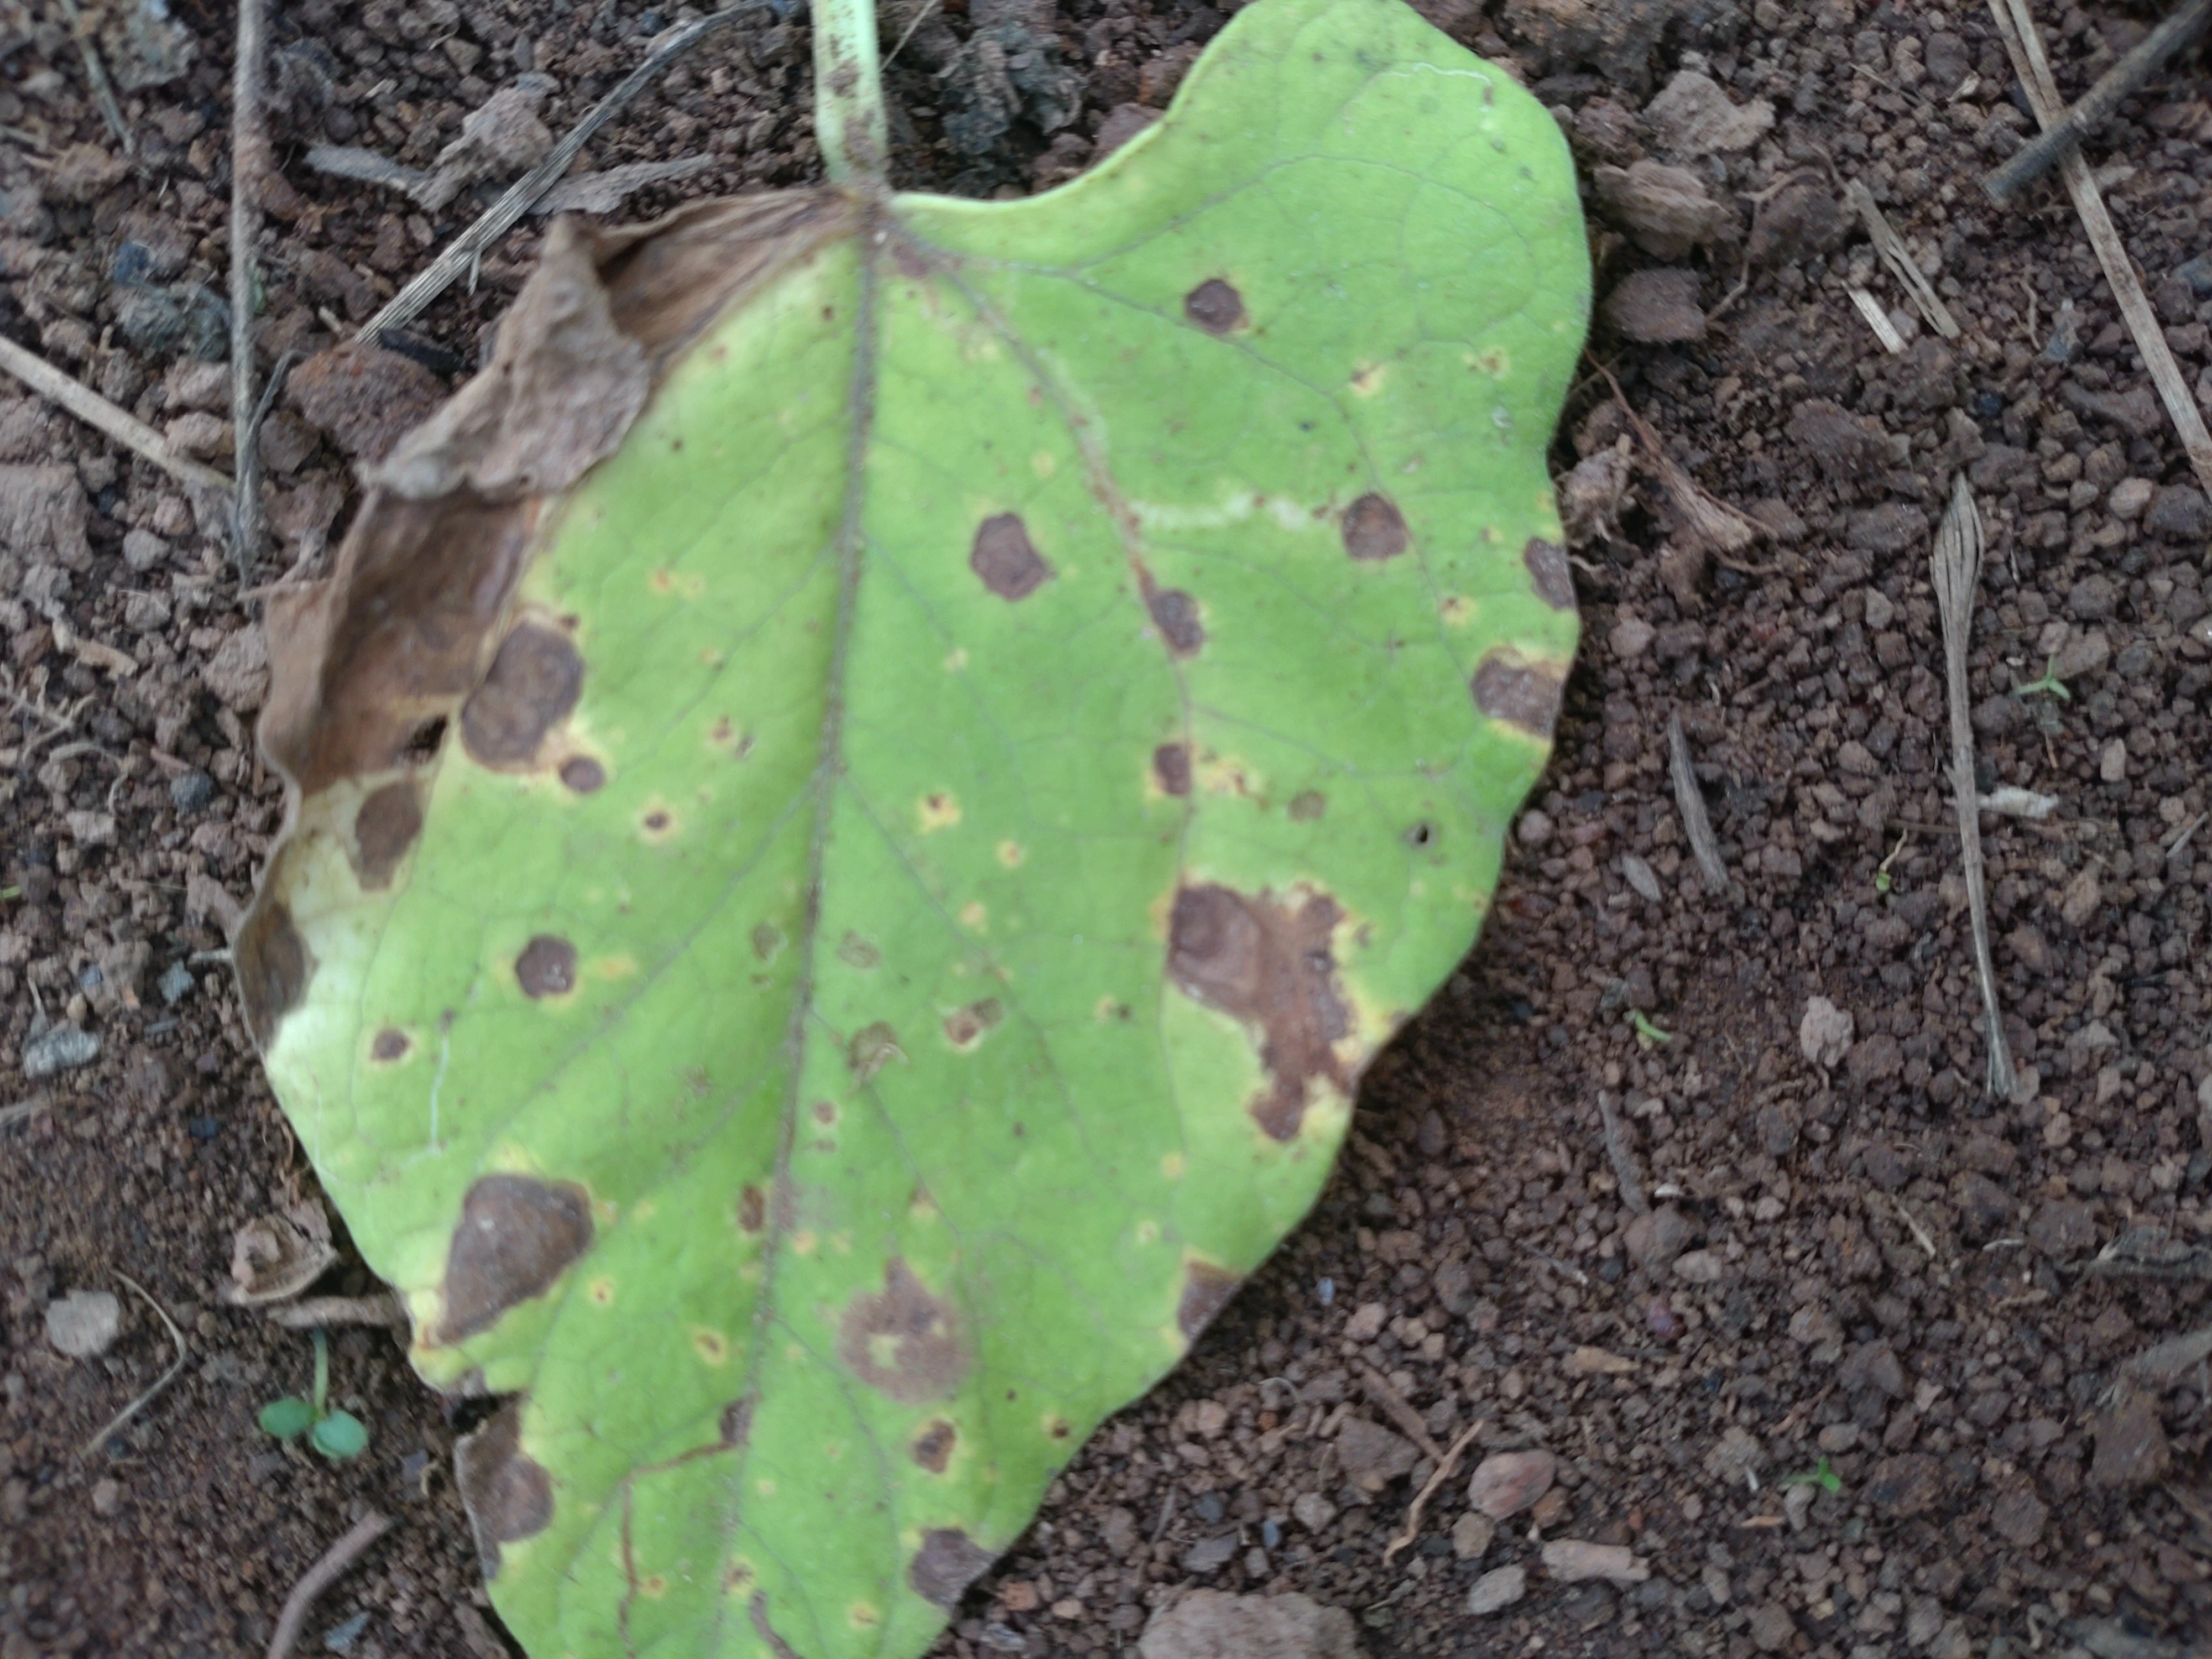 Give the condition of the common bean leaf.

rust
